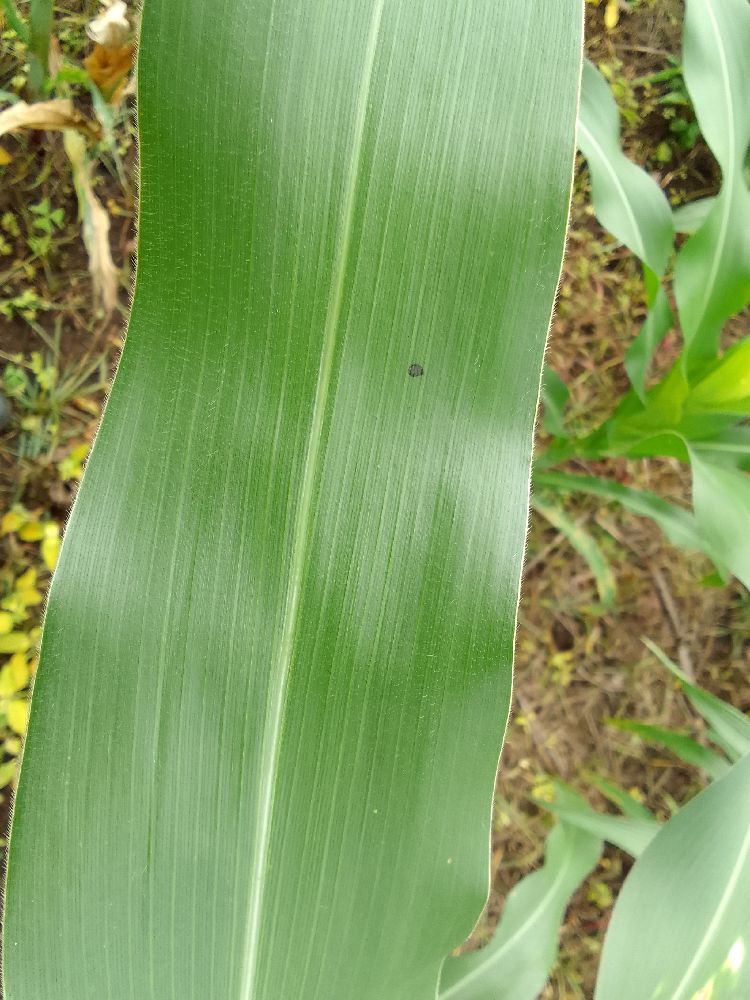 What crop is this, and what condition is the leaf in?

maize, healthy
